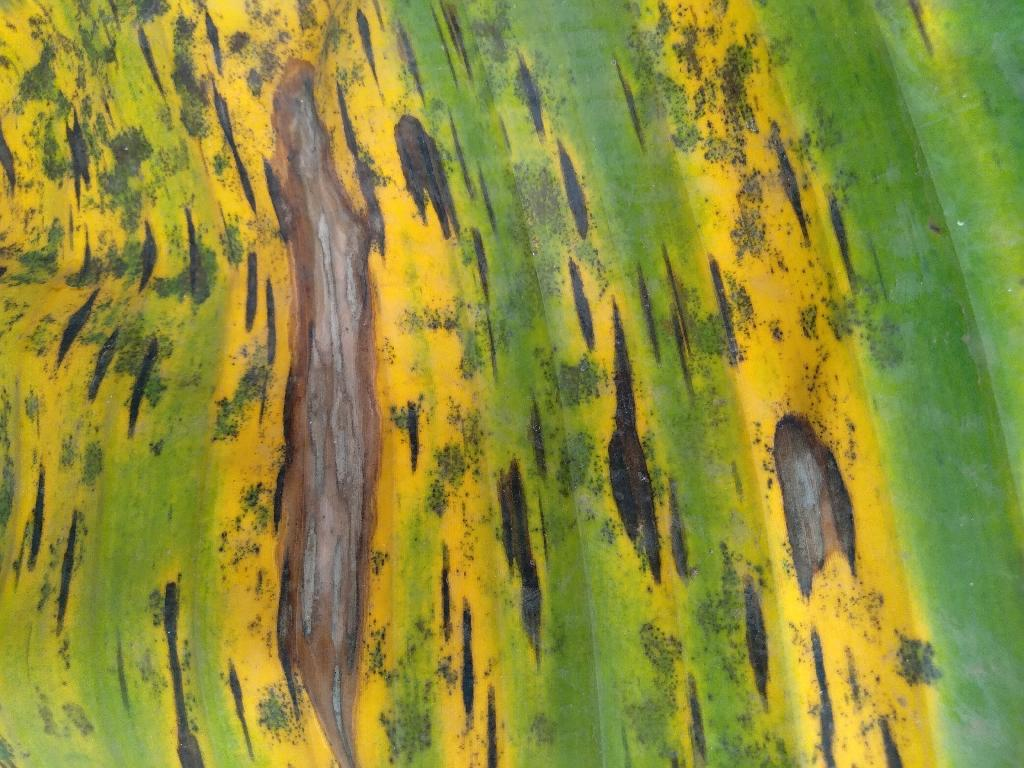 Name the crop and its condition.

banana, black sigatoka
